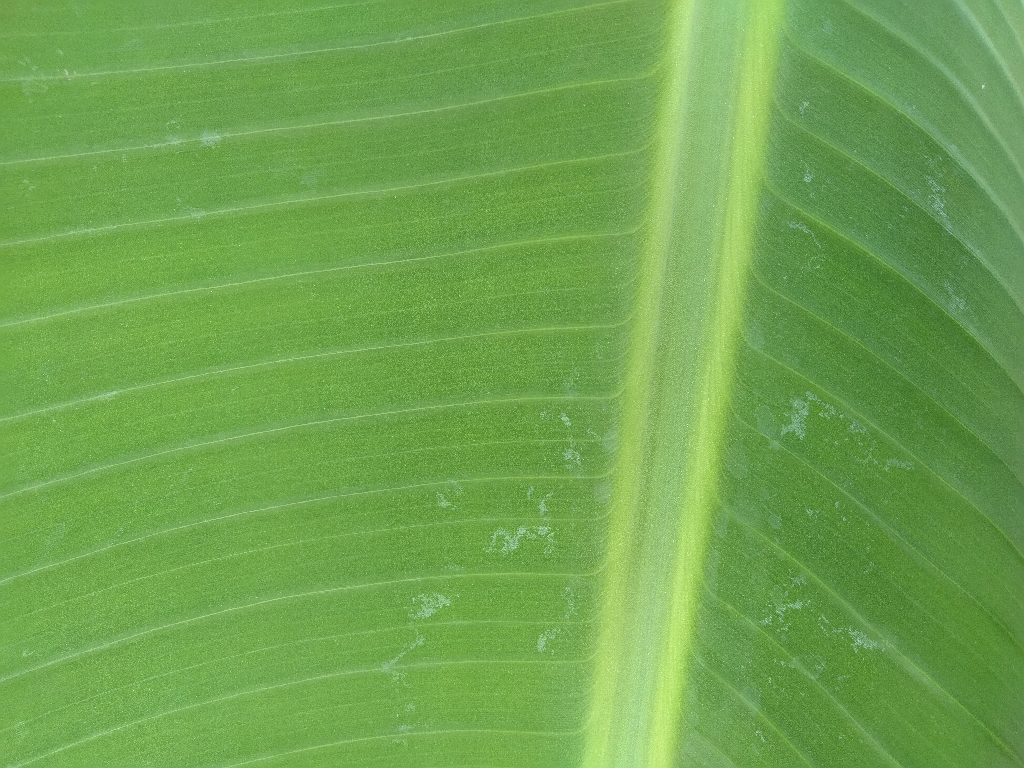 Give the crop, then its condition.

banana, healthy
